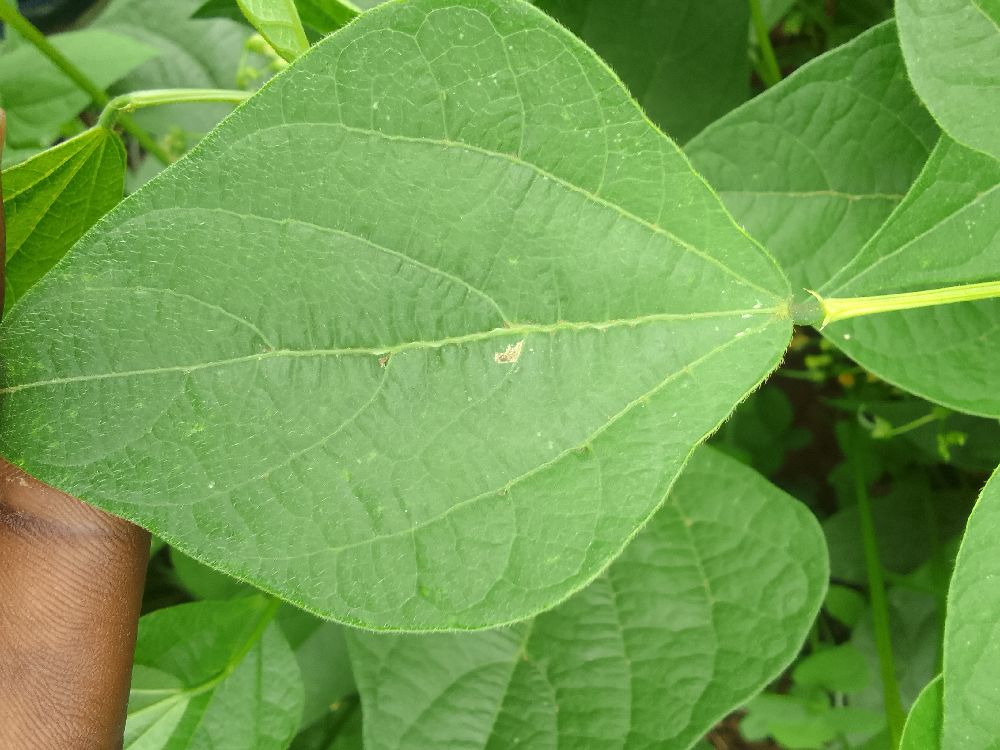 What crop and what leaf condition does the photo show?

common bean, healthy
